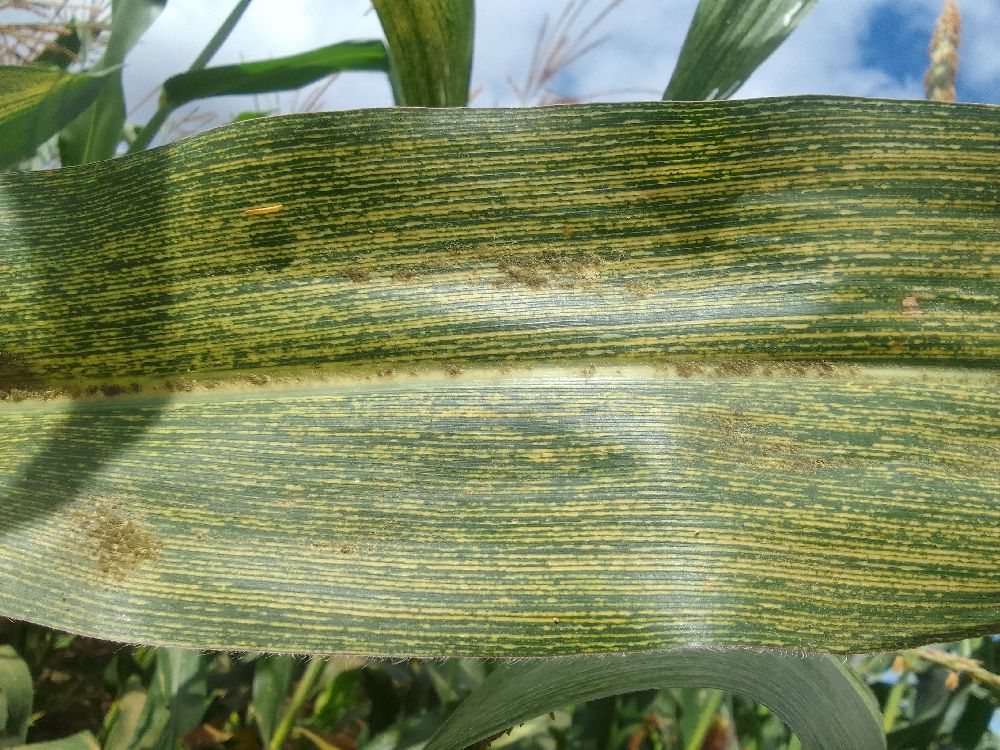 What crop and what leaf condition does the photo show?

maize, maize streak virus
